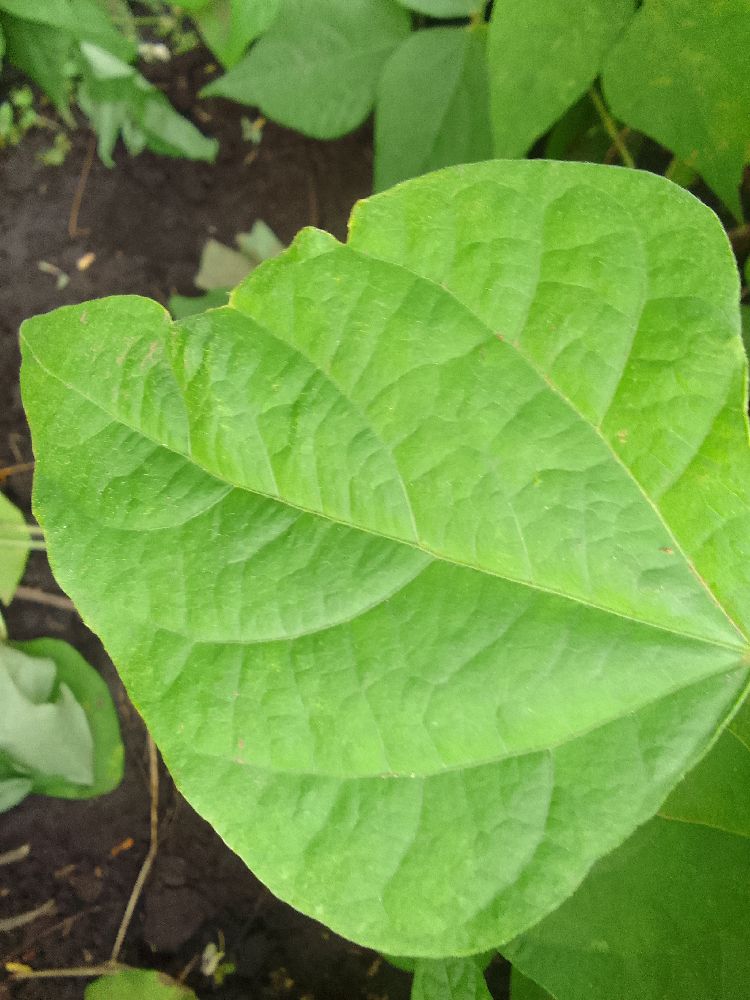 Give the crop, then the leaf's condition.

common bean, healthy
